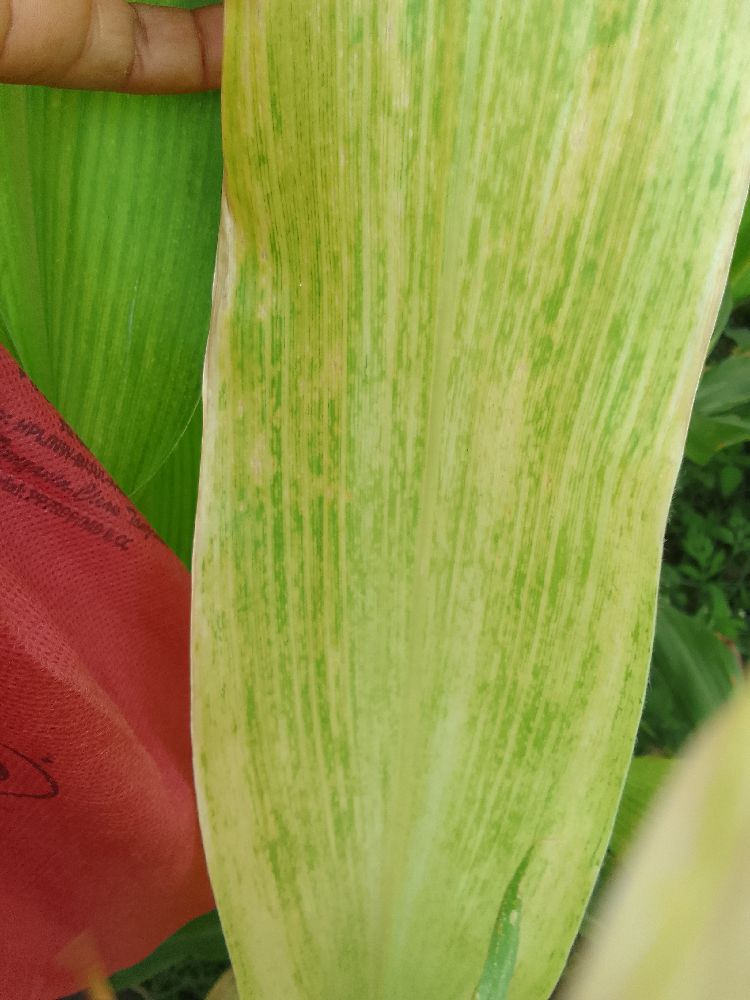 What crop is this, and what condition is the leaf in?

maize, maize lethal necrosis
